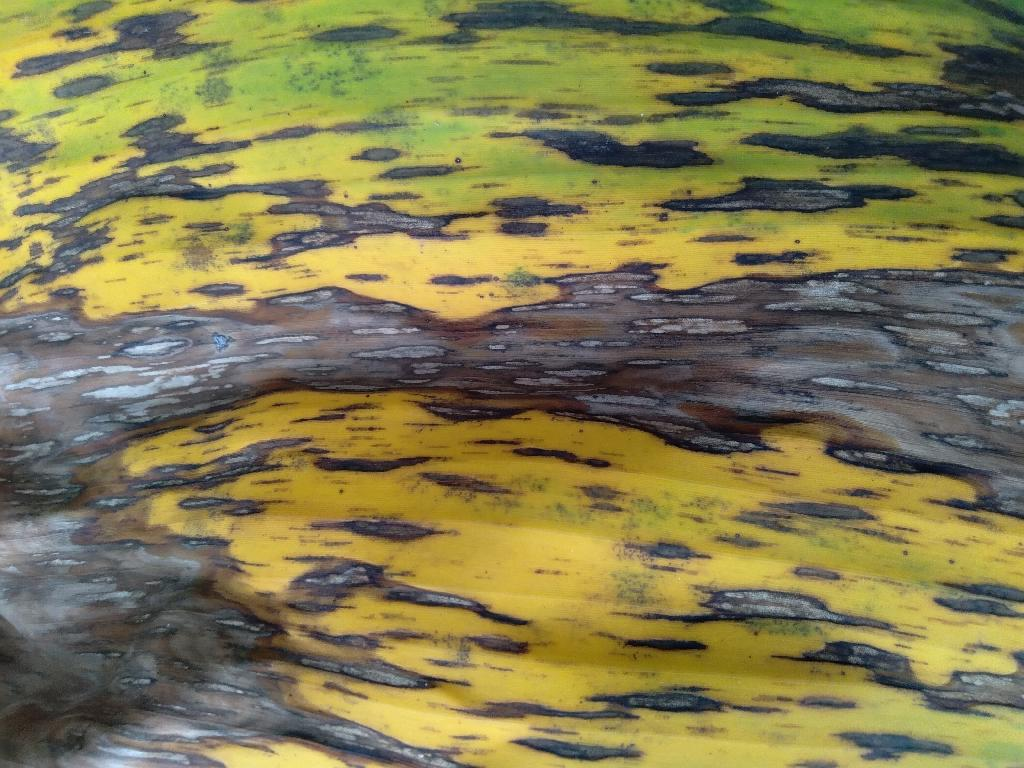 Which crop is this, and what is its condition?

banana, black sigatoka
